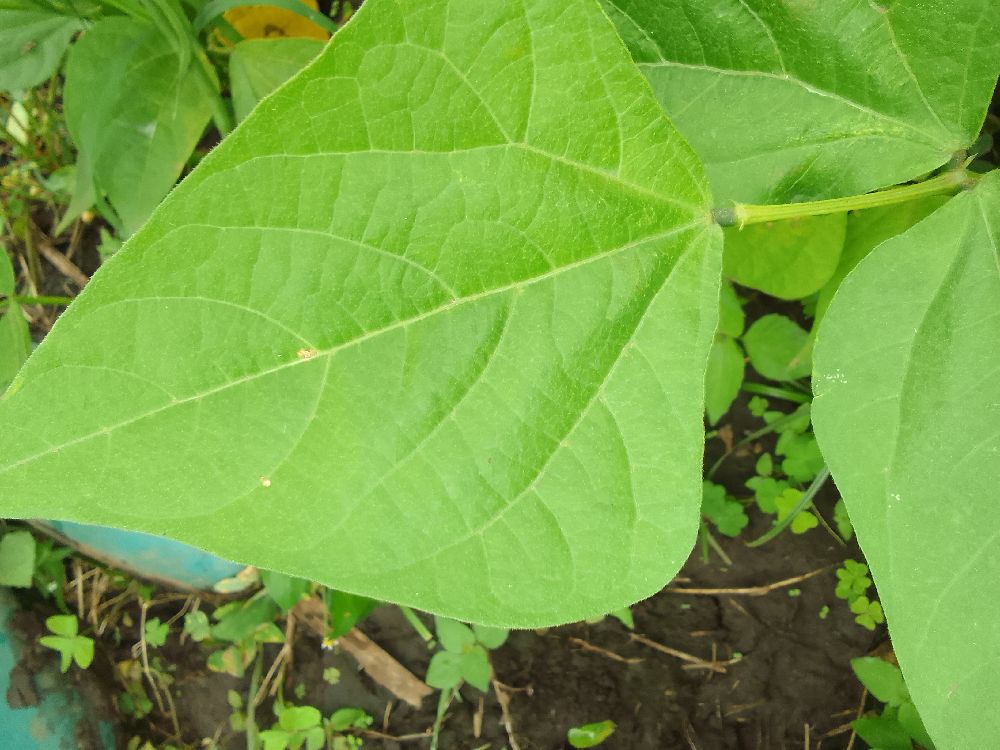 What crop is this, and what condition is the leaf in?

common bean, healthy
